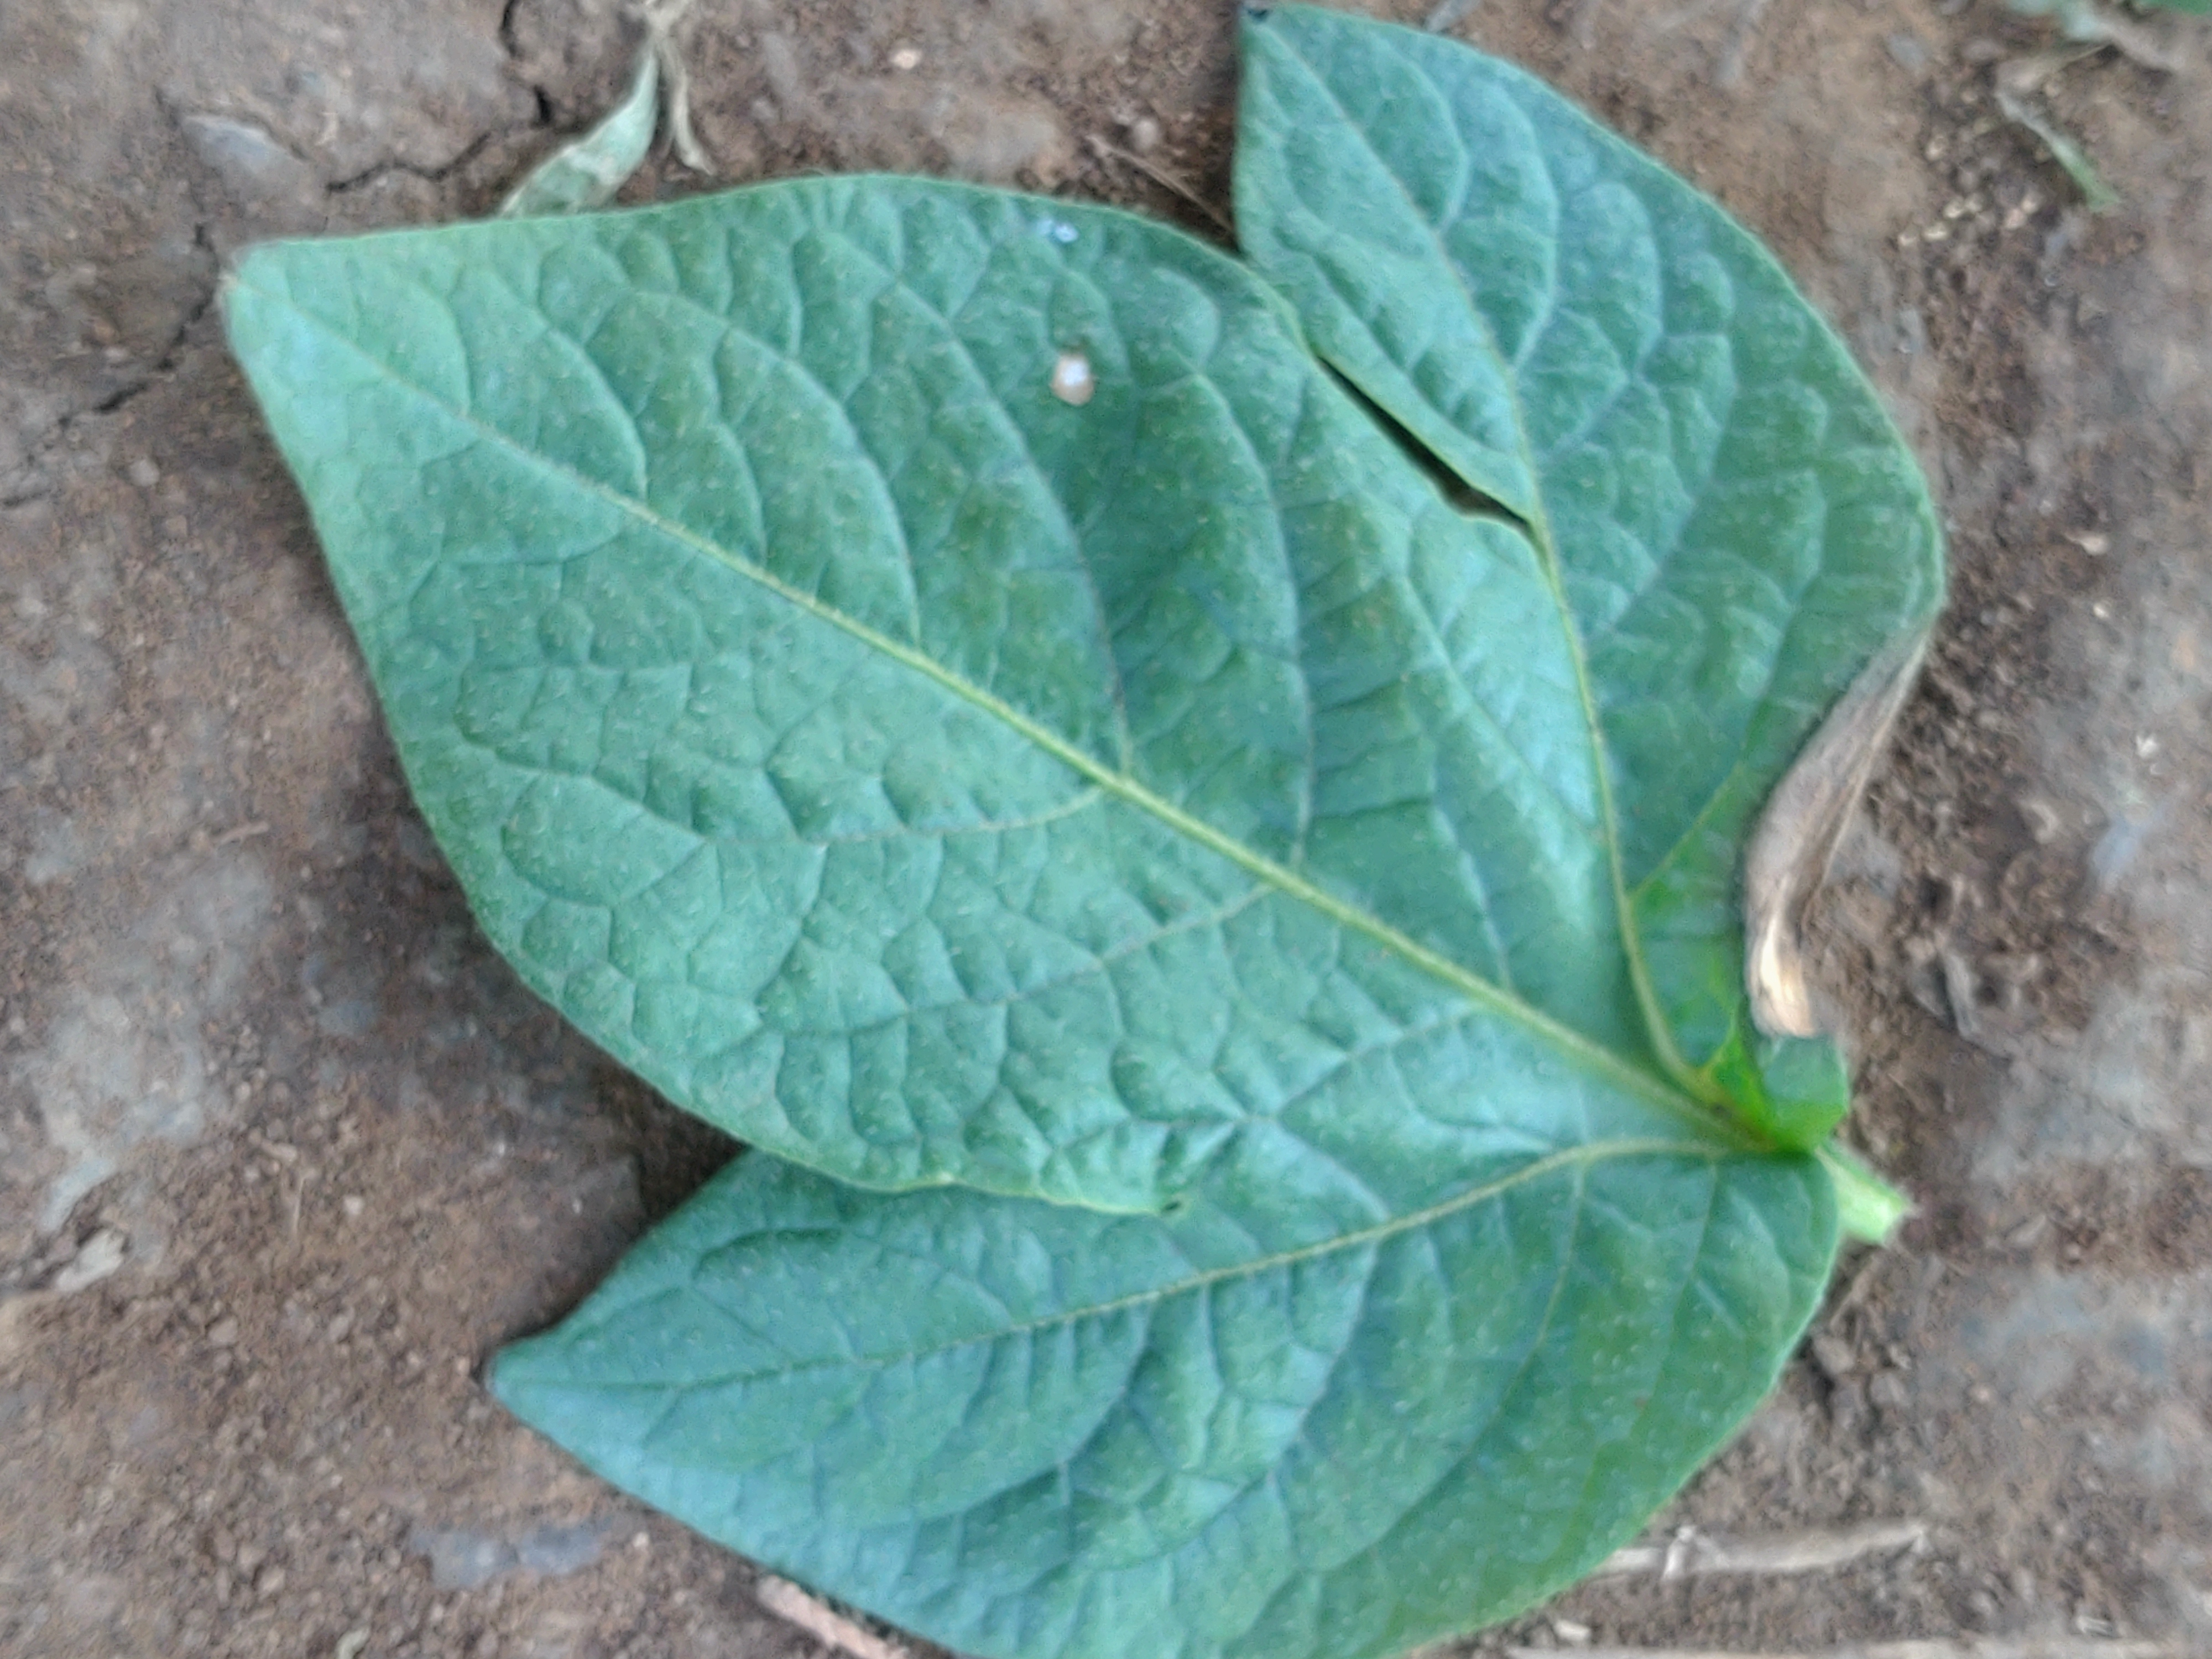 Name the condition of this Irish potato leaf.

early blight
